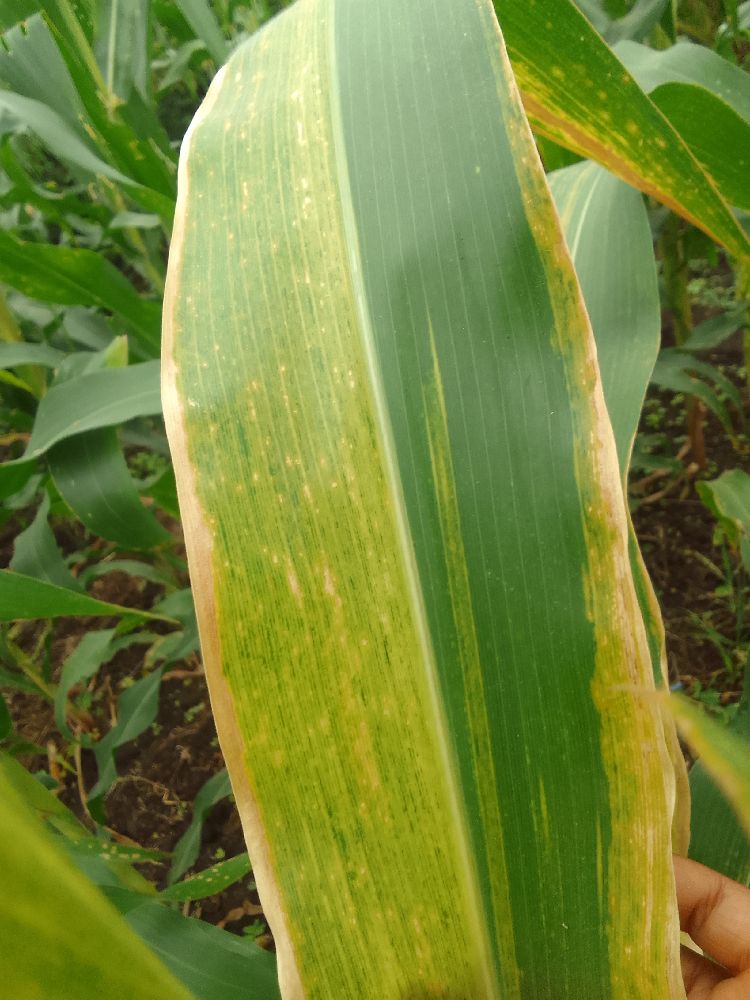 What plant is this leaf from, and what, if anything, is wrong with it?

maize, maize lethal necrosis
